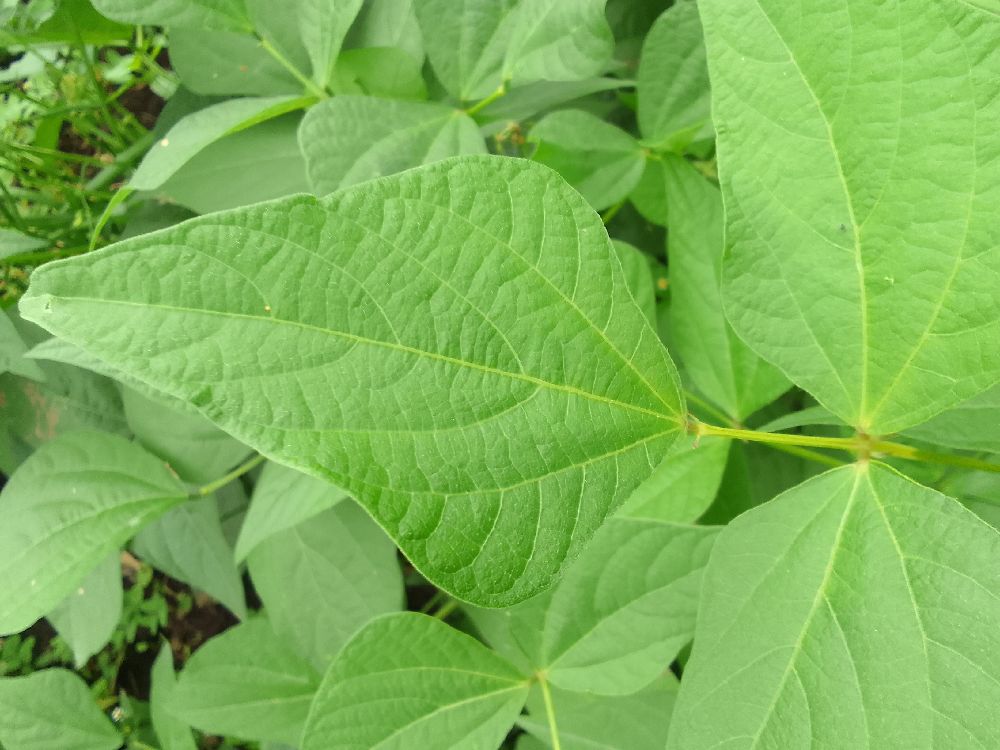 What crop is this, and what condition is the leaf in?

common bean, healthy
